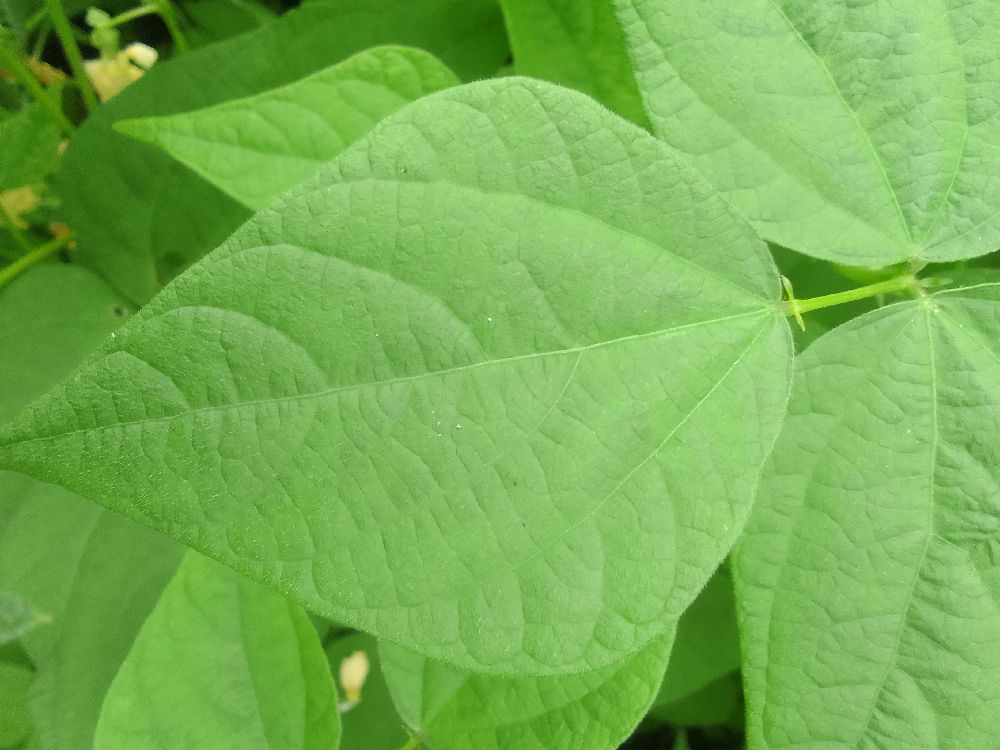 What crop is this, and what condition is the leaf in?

common bean, healthy
